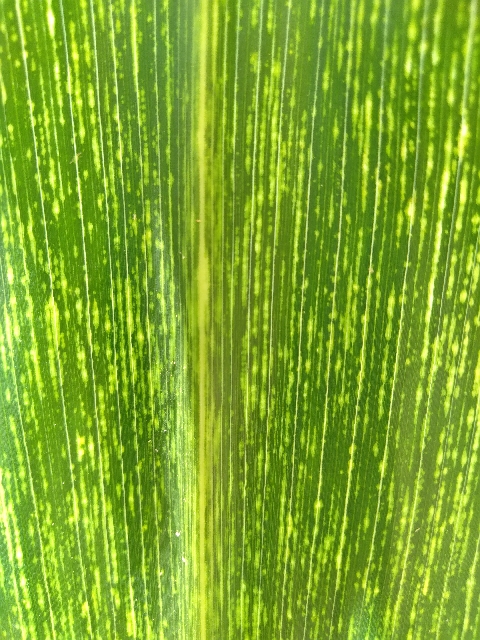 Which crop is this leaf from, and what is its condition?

maize, maize streak virus
